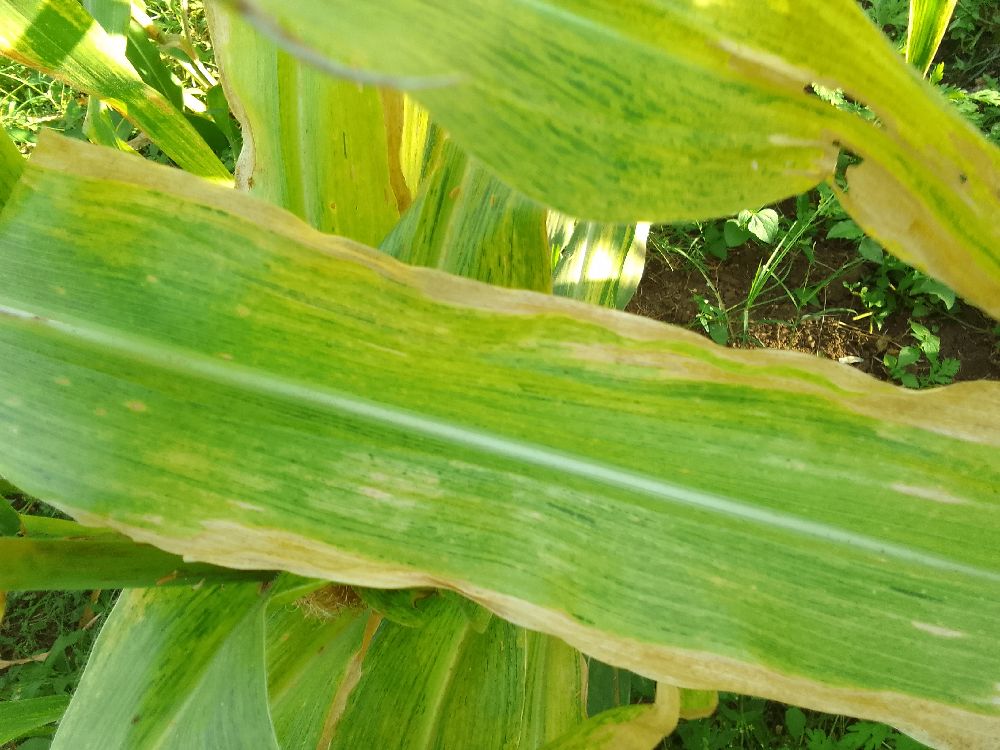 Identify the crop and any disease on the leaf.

maize, maize lethal necrosis
